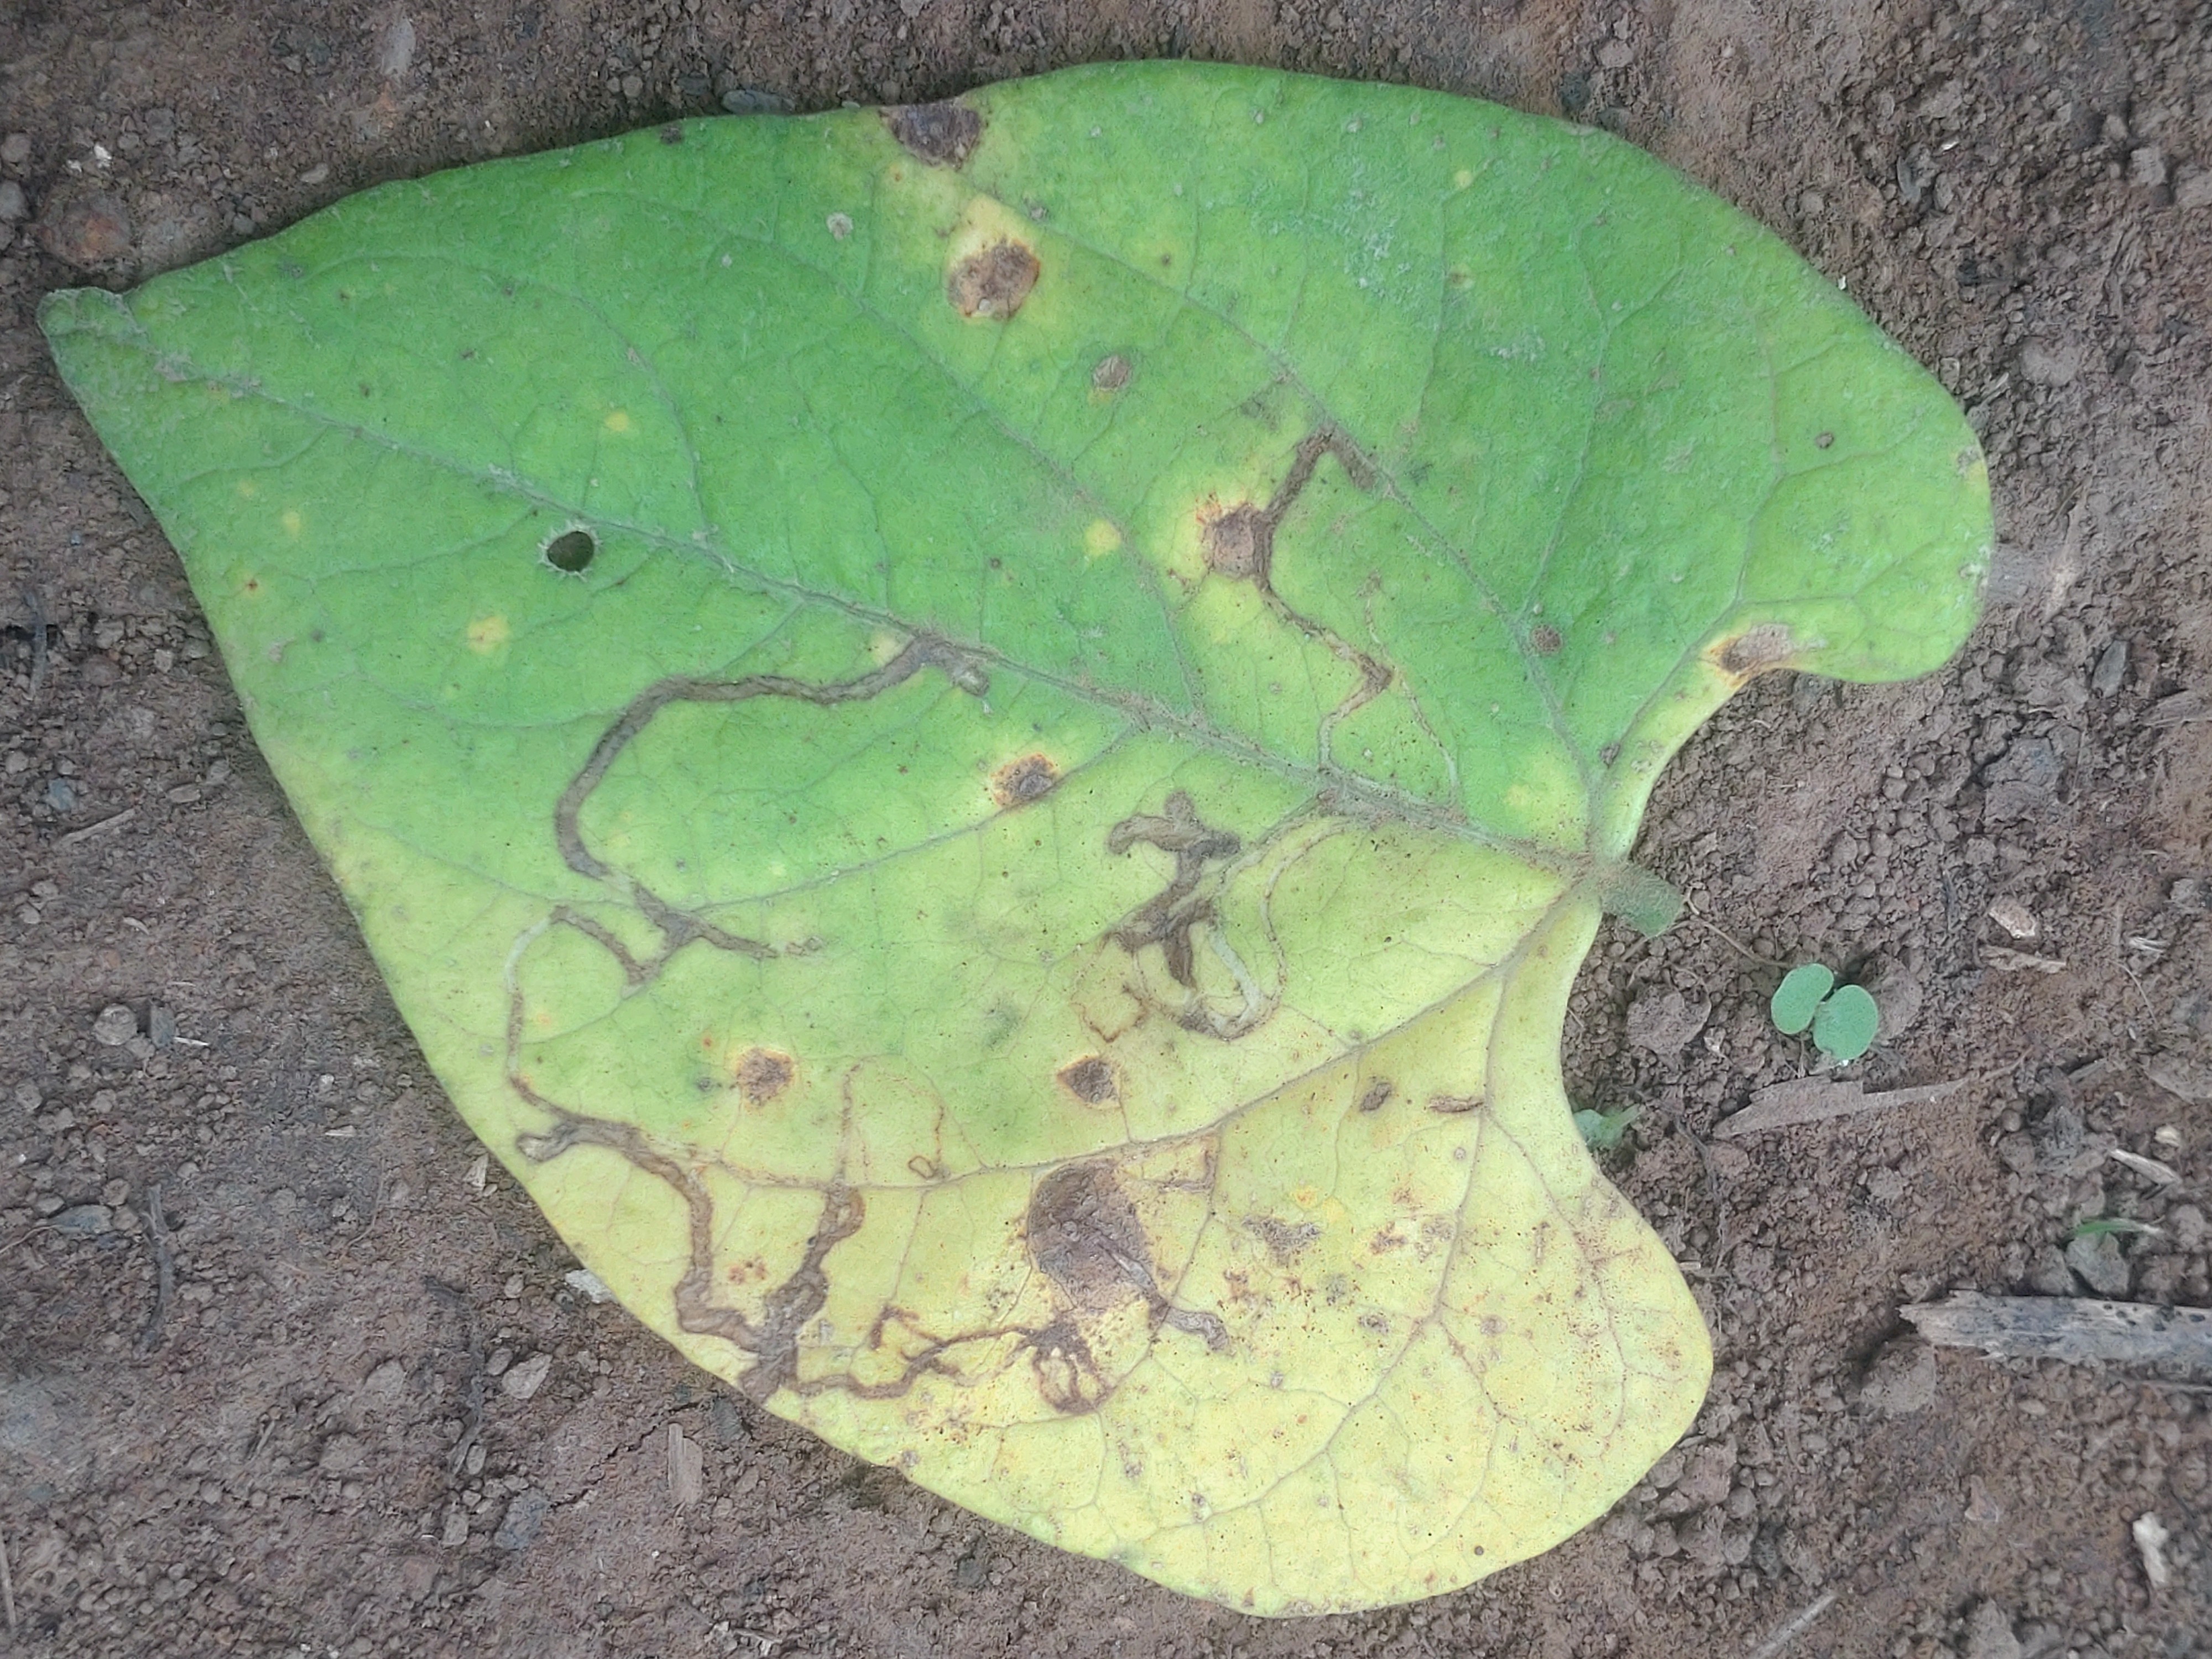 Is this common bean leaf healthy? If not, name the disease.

anthracnose
